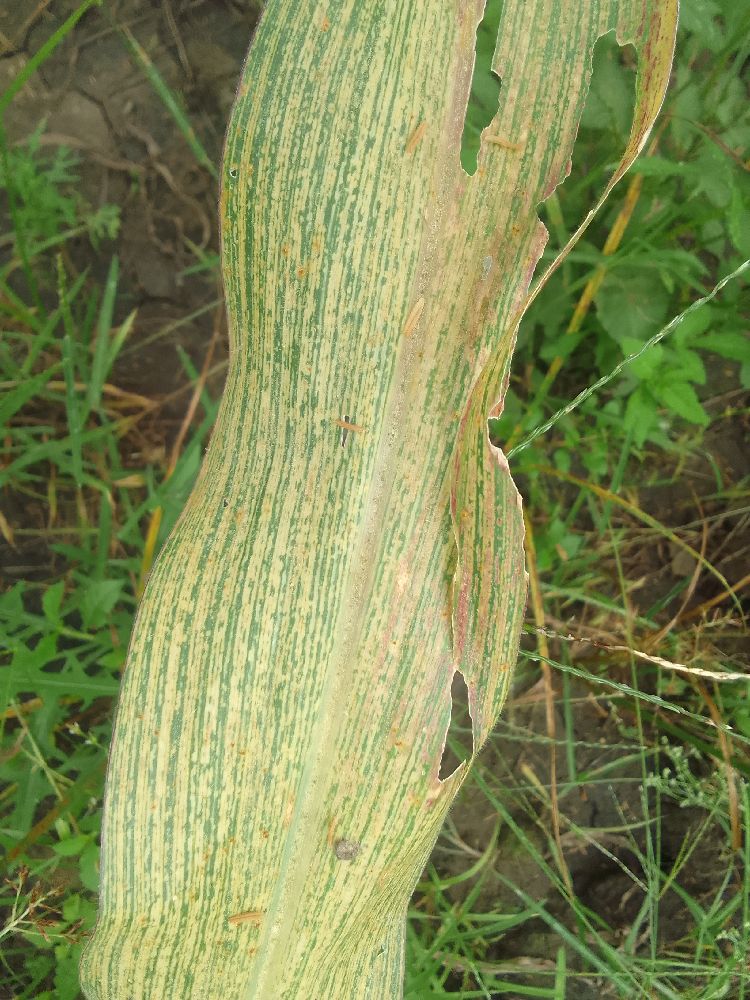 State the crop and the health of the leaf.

maize, maize streak virus
